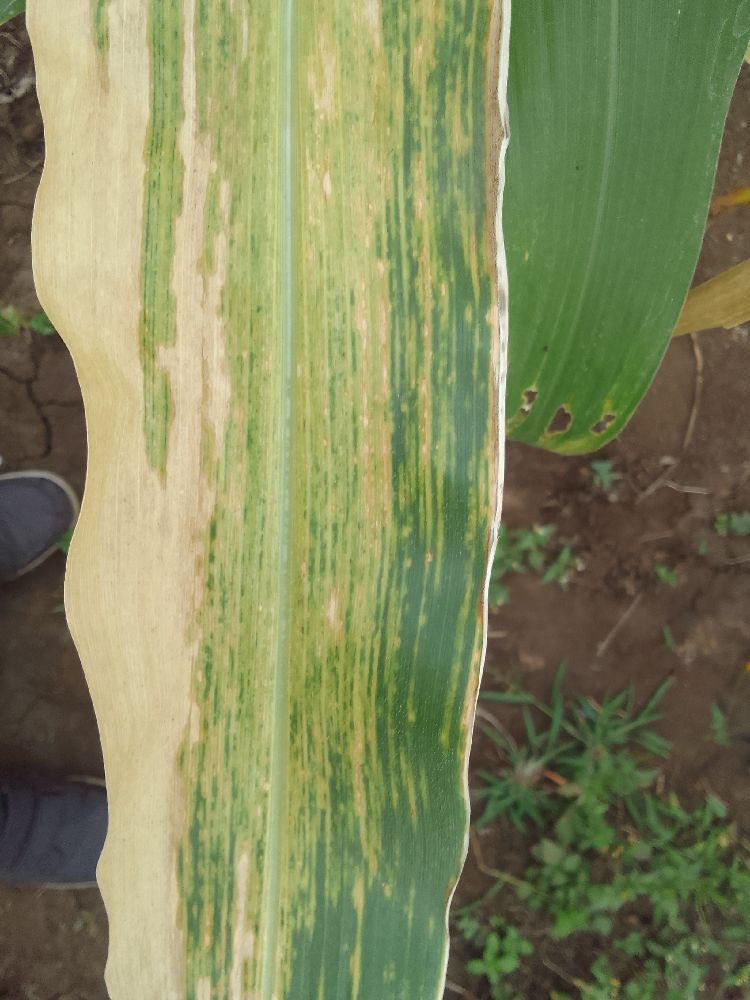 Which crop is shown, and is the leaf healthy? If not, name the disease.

maize, maize lethal necrosis
